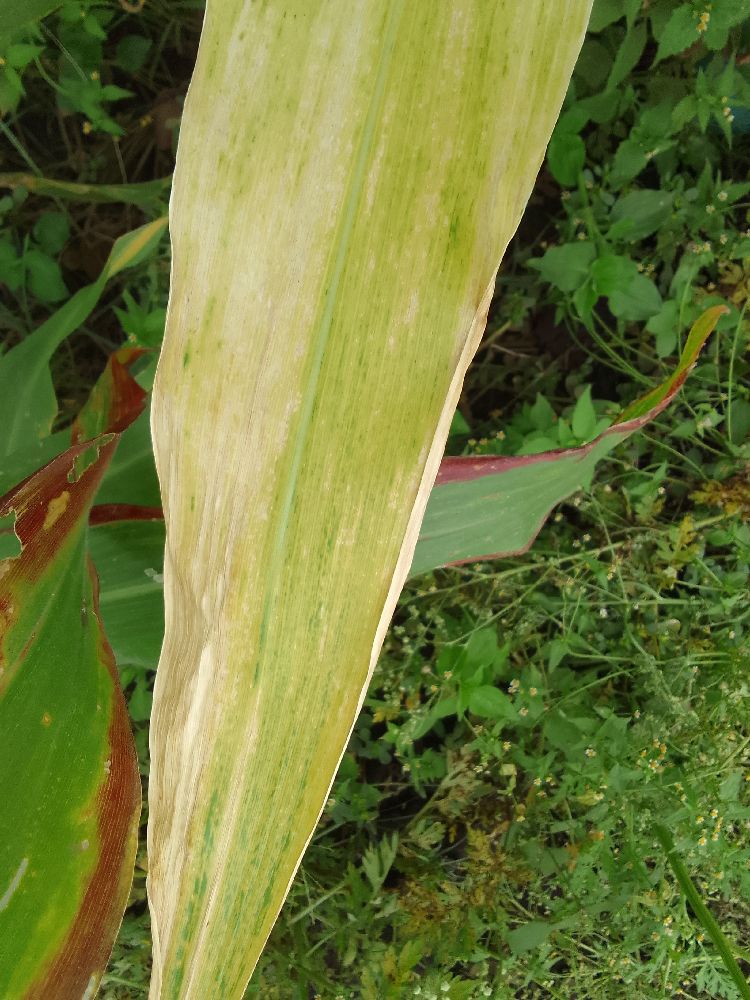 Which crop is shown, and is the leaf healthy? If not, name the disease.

maize, maize lethal necrosis
